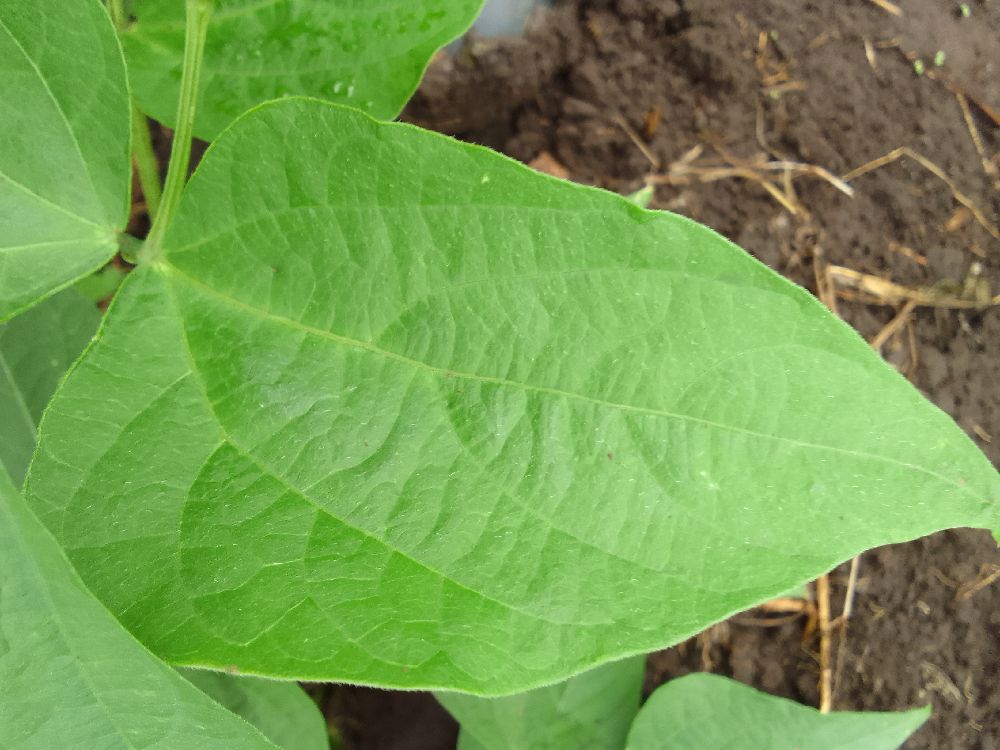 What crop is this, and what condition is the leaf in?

common bean, healthy
